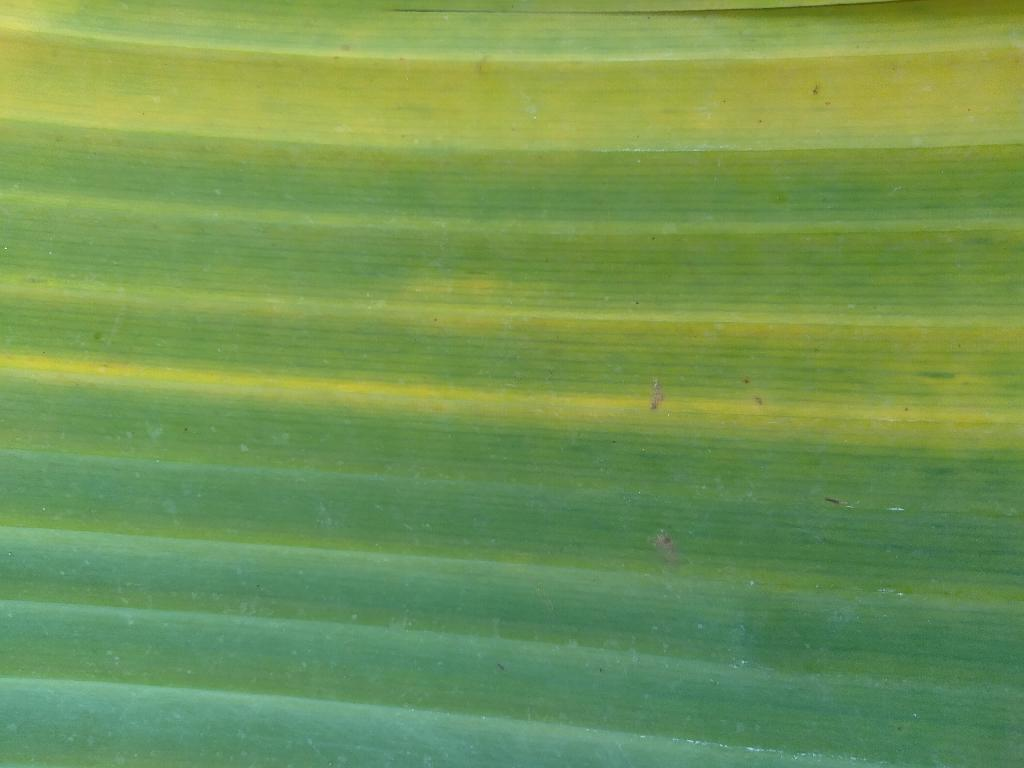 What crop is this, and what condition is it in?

banana, fusarium wilt race 1
